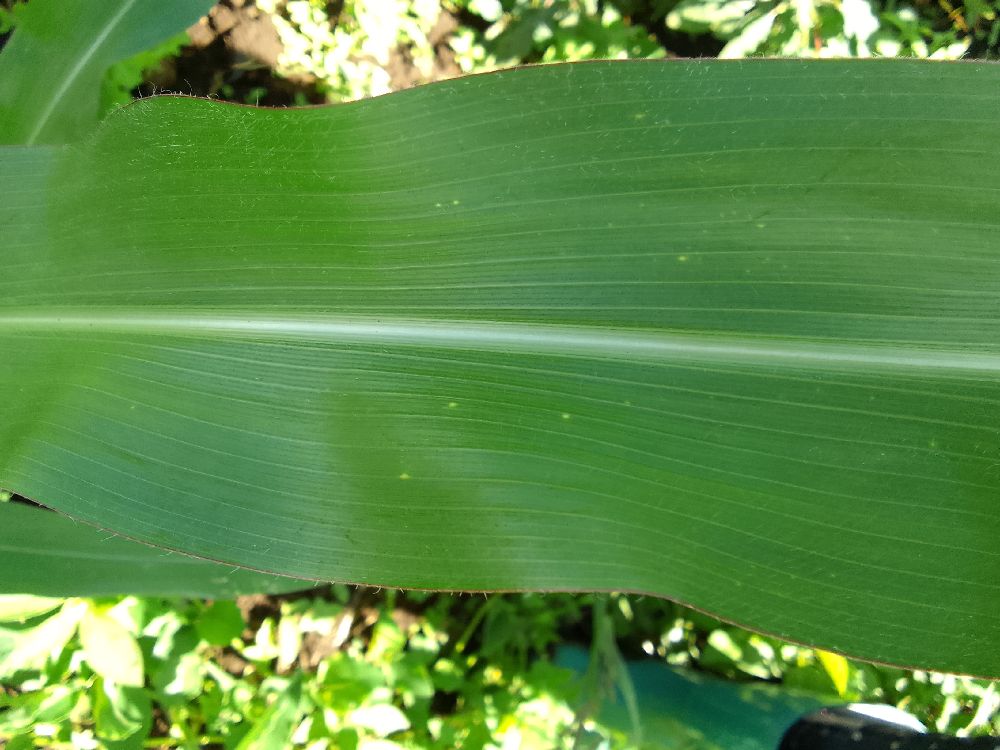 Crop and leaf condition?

maize, healthy
